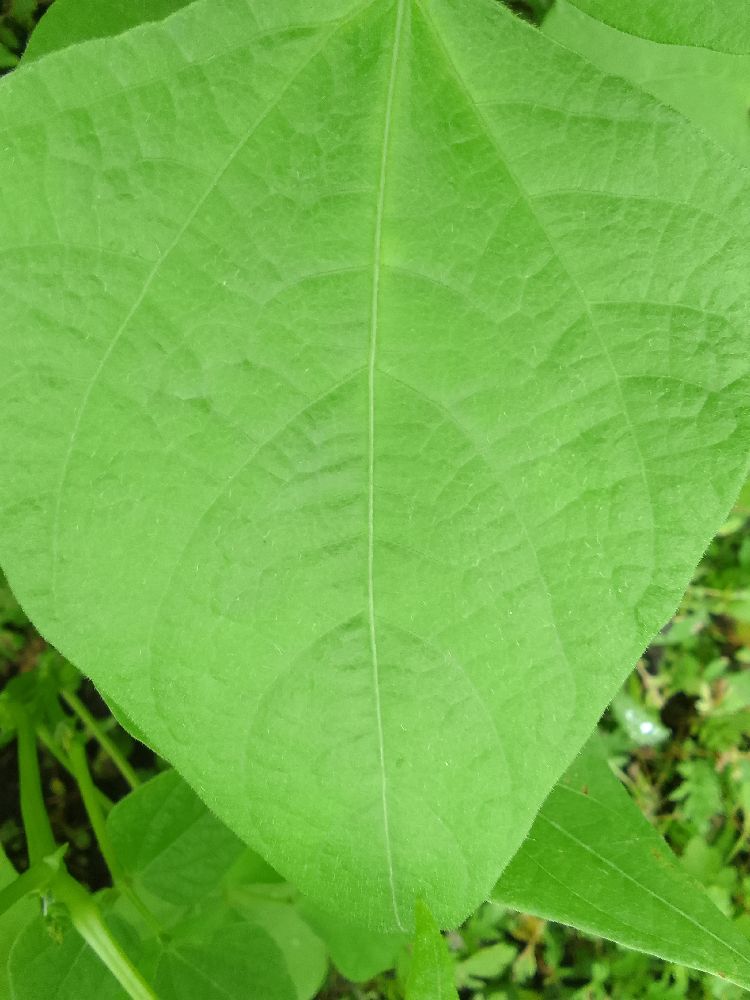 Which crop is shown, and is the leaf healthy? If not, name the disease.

common bean, healthy
